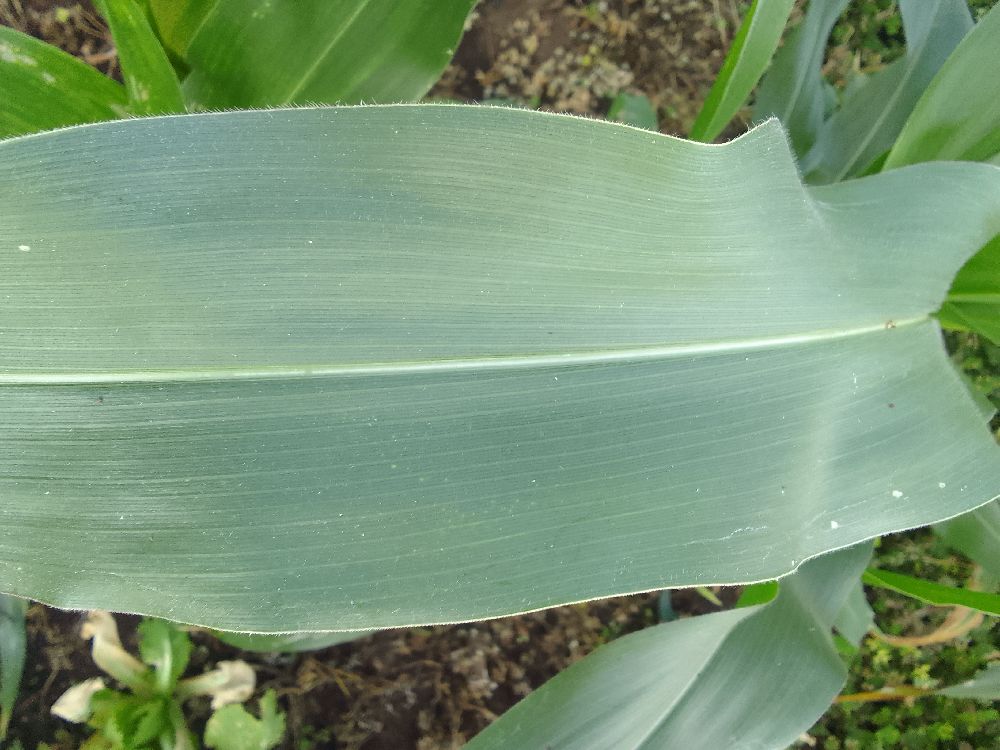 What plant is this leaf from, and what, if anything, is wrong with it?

maize, healthy
